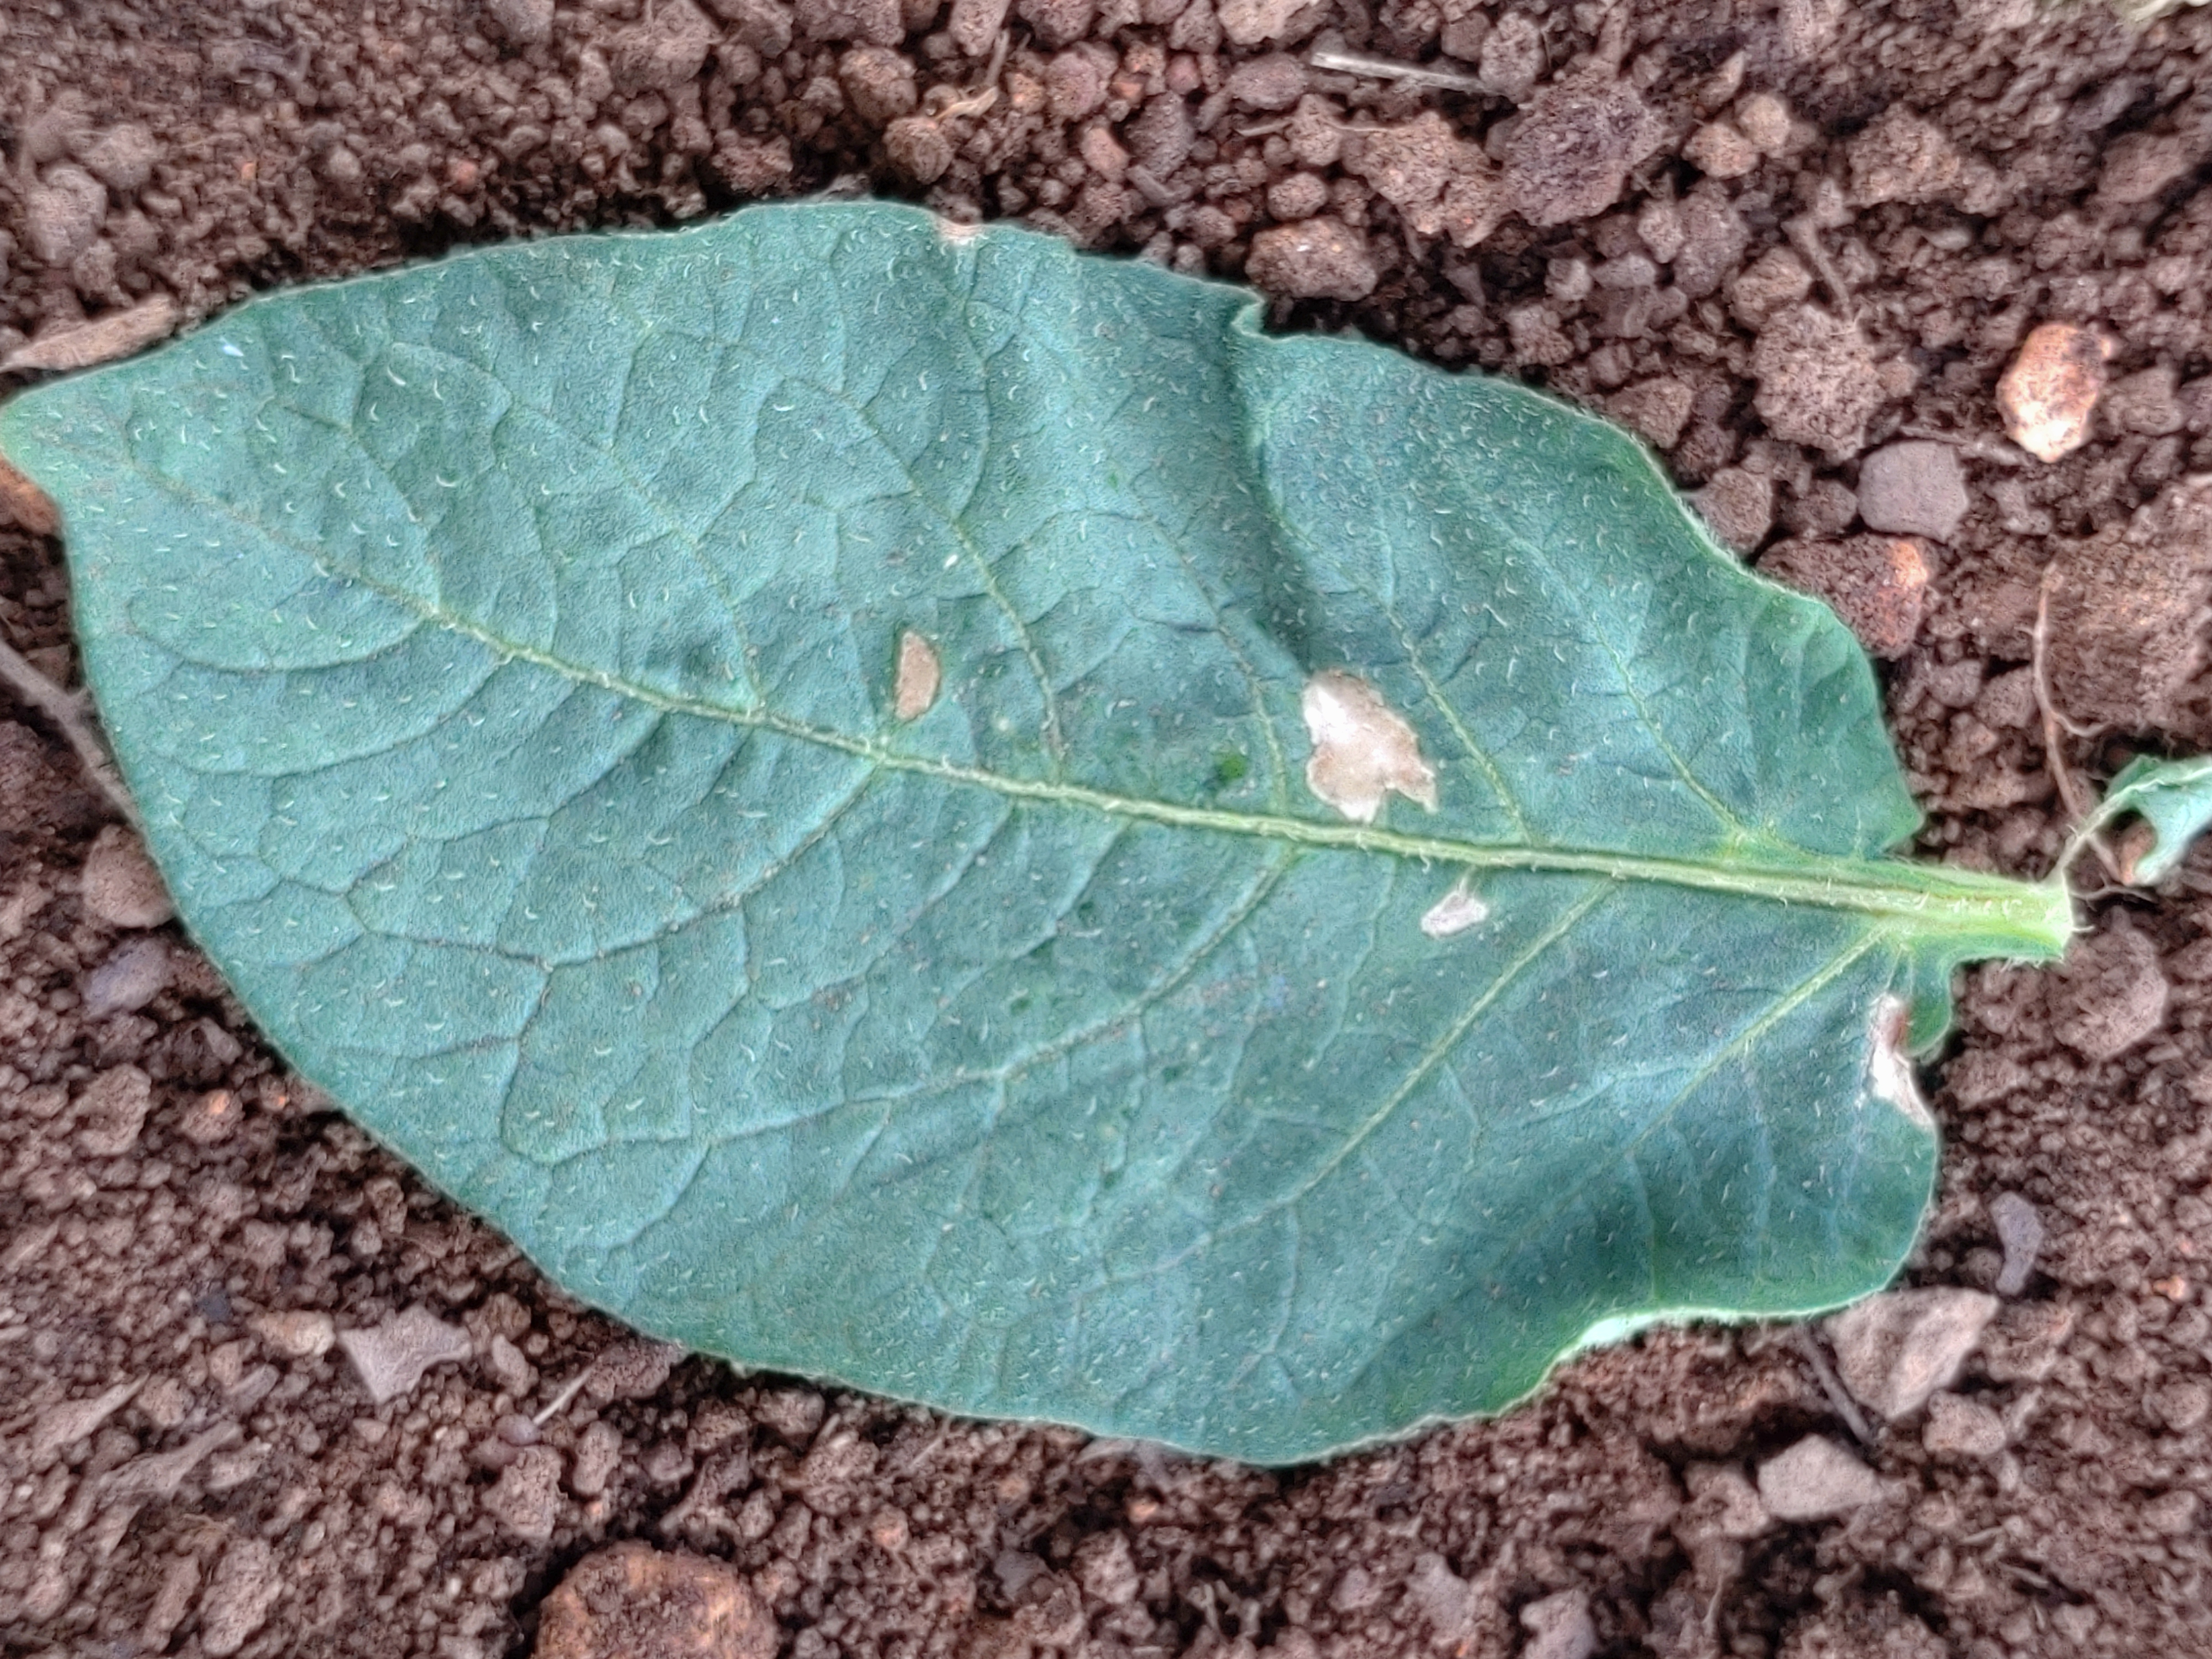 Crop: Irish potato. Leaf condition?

early blight
